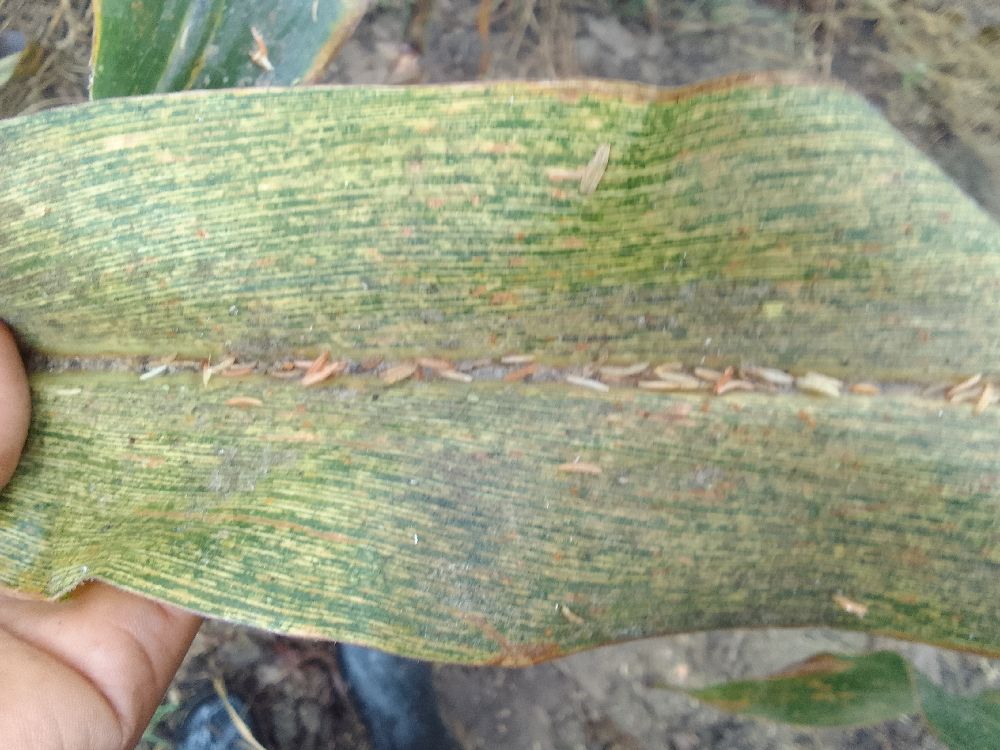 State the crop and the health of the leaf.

maize, maize streak virus
